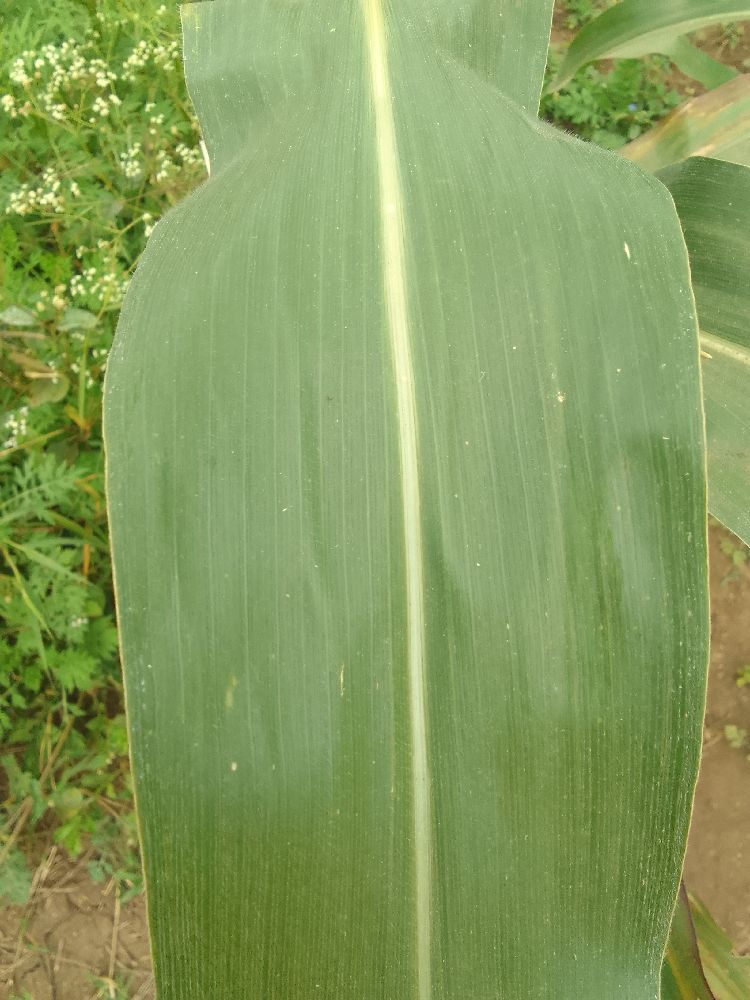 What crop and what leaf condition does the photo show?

maize, healthy
